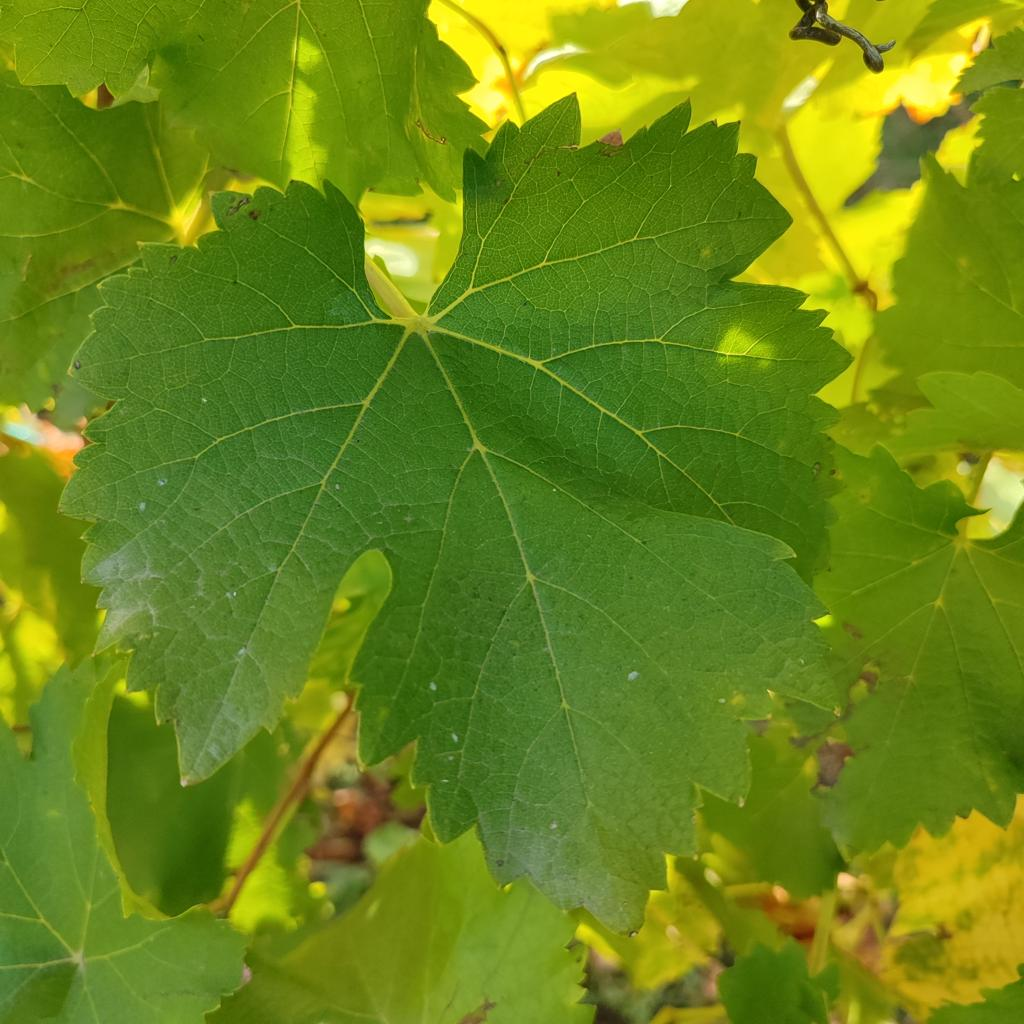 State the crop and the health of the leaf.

grapevine, powdery mildew
